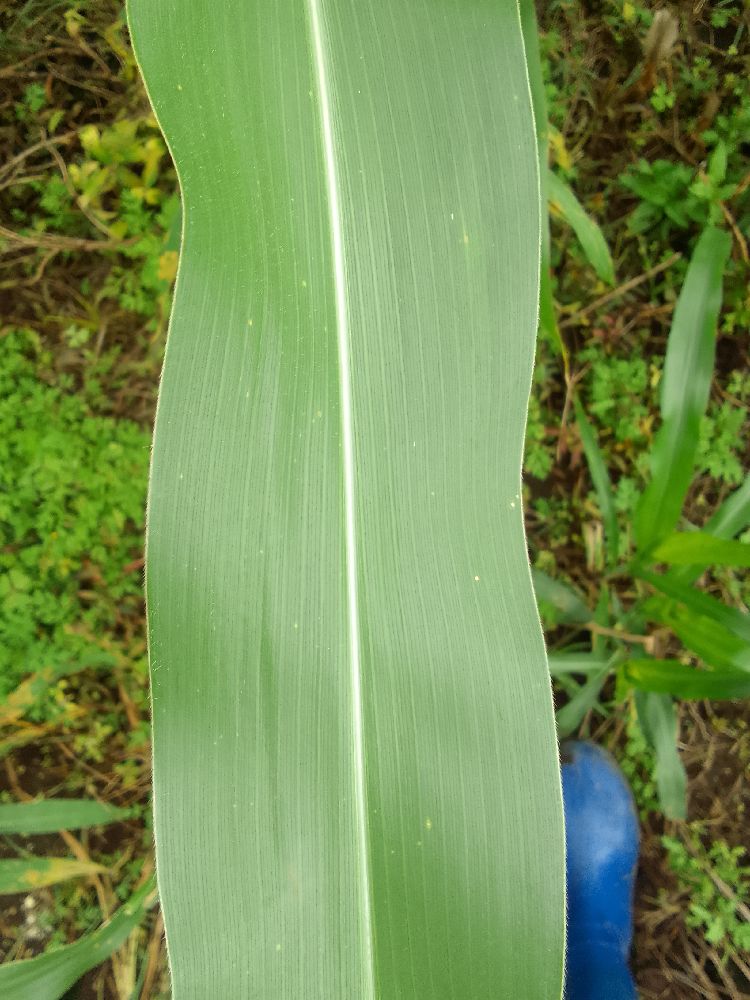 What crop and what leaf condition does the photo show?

maize, healthy
